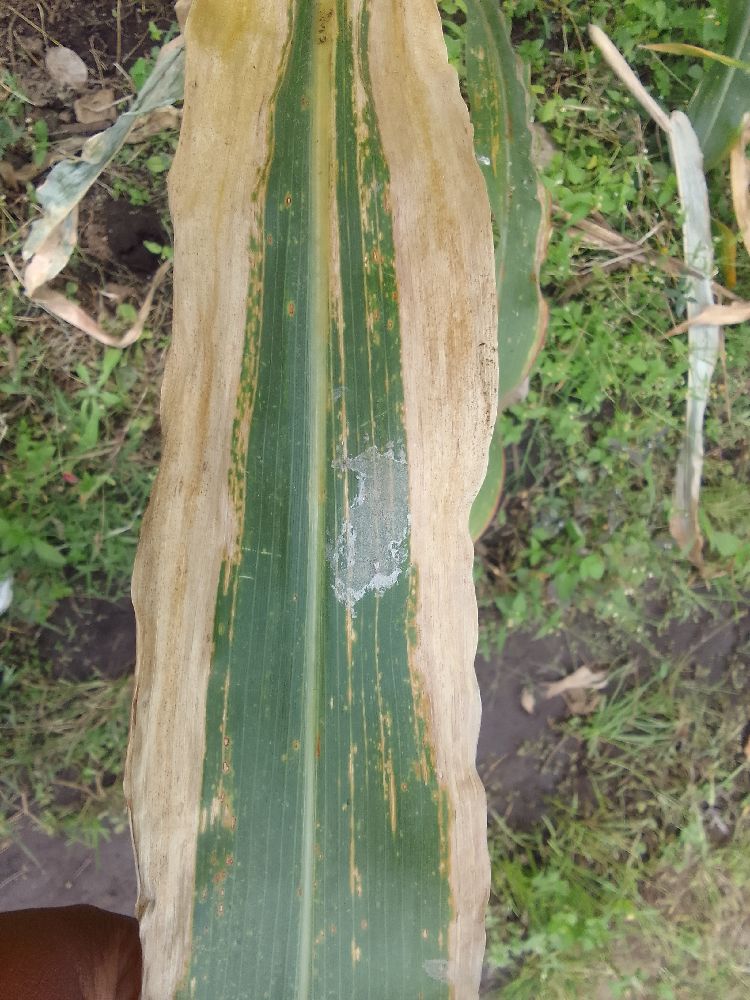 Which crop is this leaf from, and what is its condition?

maize, maize lethal necrosis
